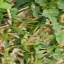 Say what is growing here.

unstructured weed
